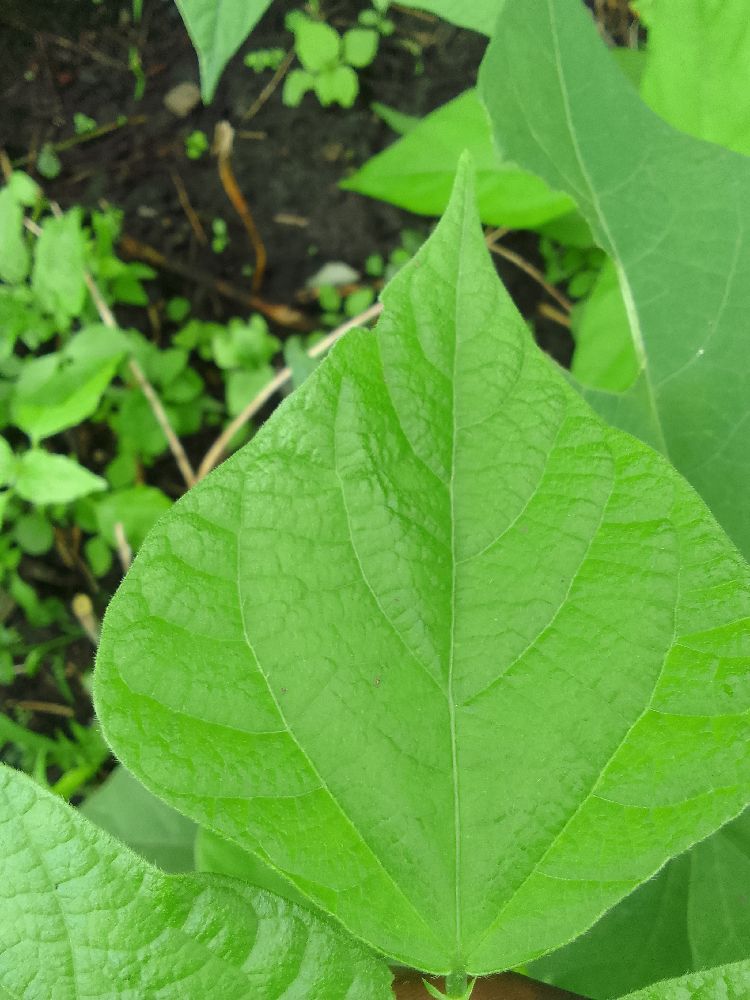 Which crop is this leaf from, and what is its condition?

common bean, healthy
